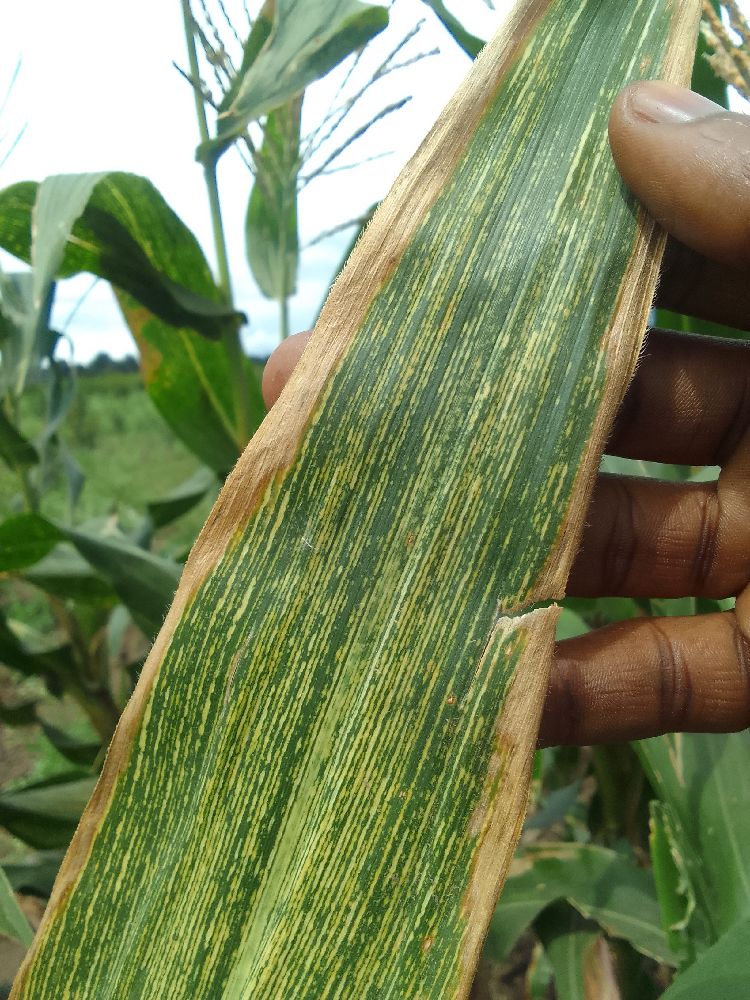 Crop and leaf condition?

maize, maize streak virus
